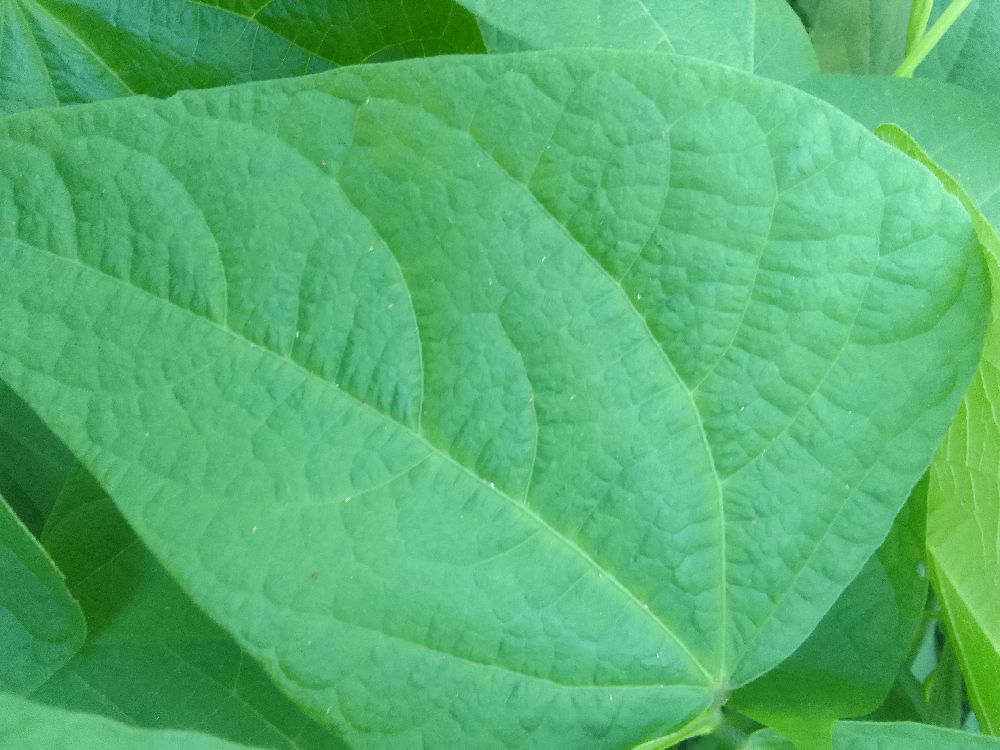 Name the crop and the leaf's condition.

common bean, healthy
